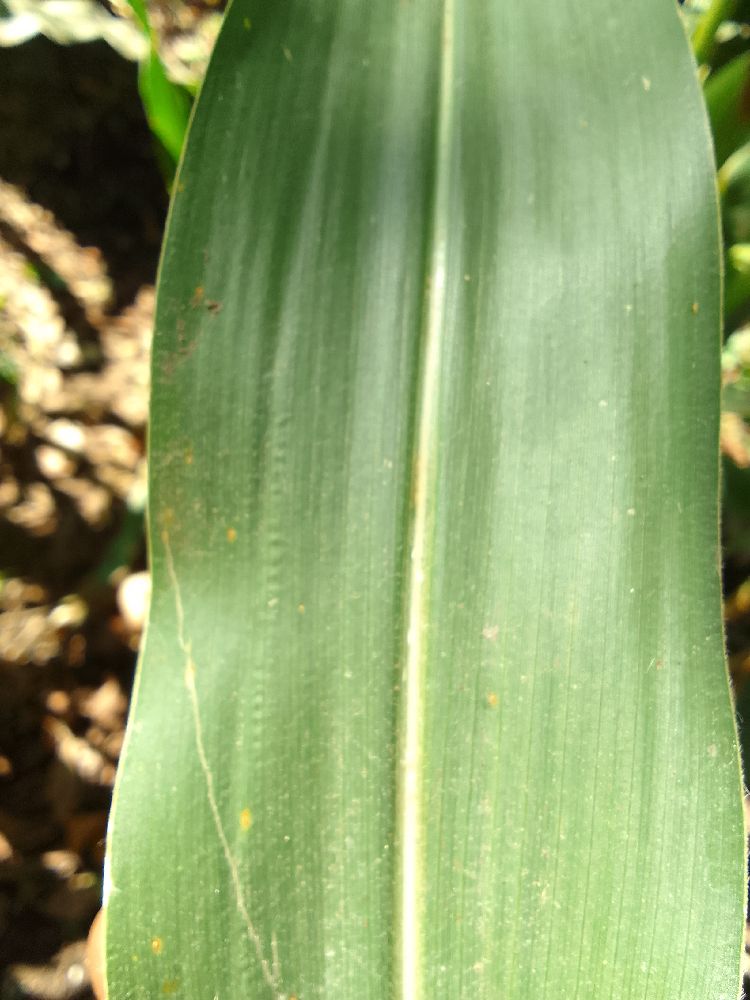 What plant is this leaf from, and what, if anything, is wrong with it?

maize, healthy
